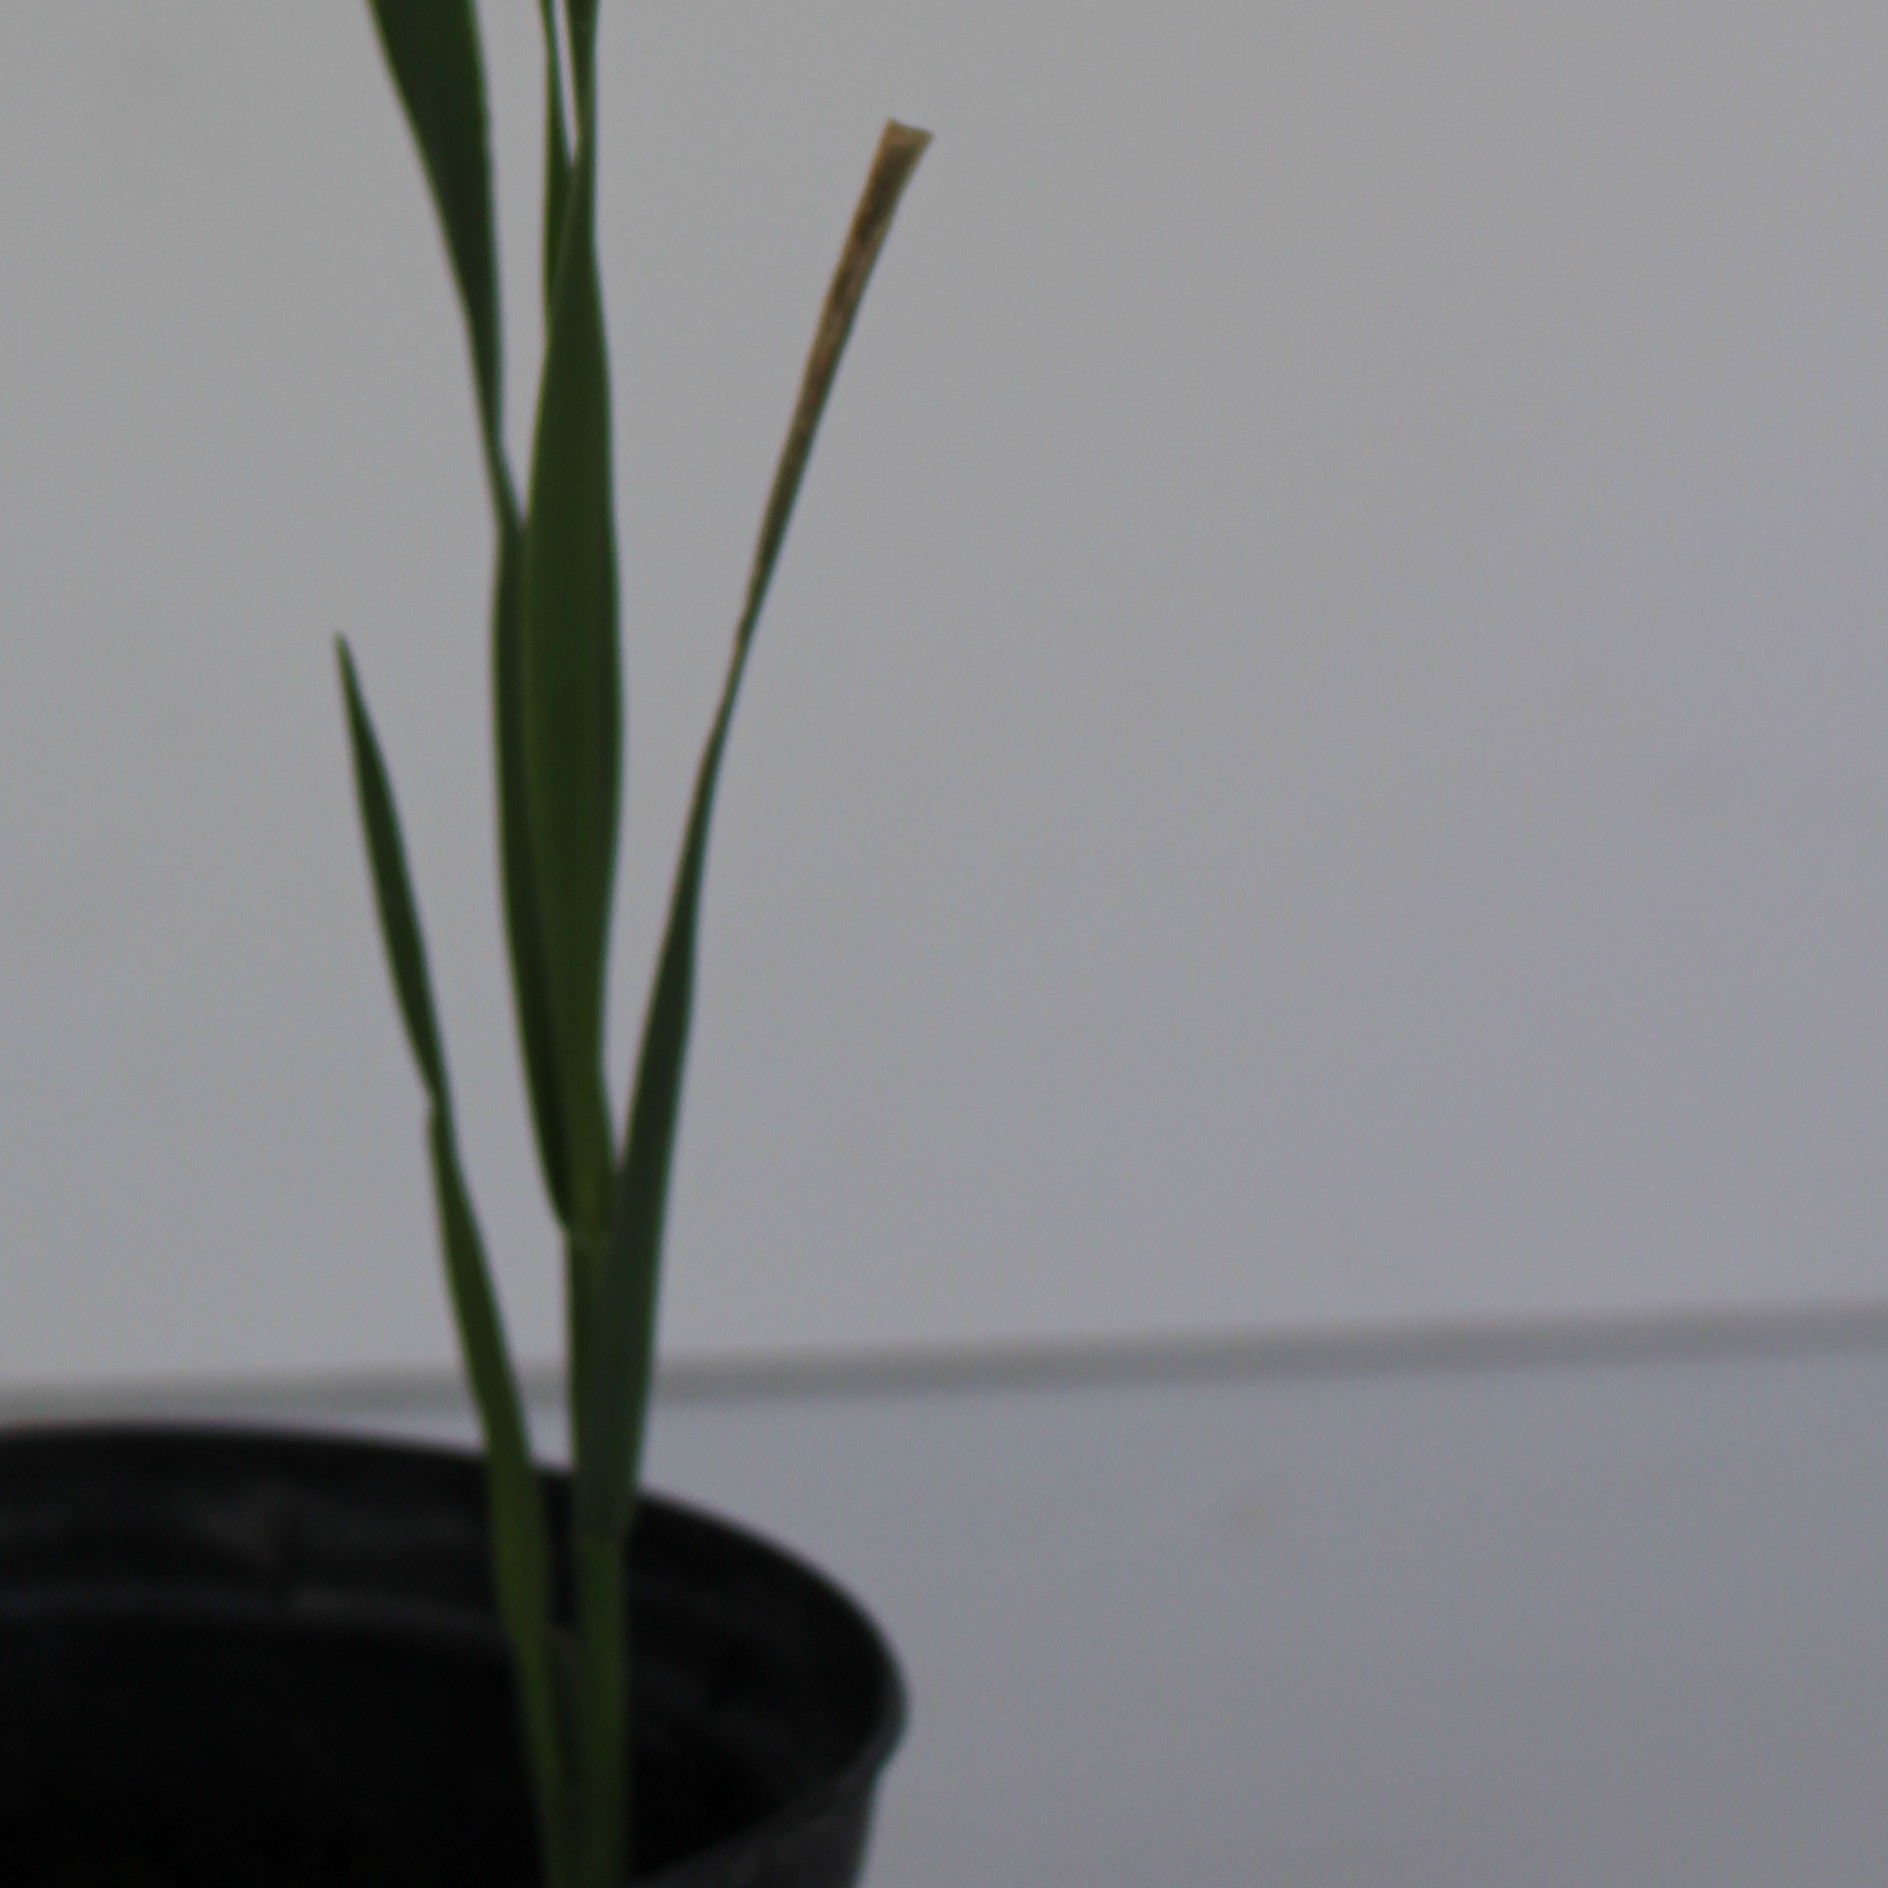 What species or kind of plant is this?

Avena sterilis
